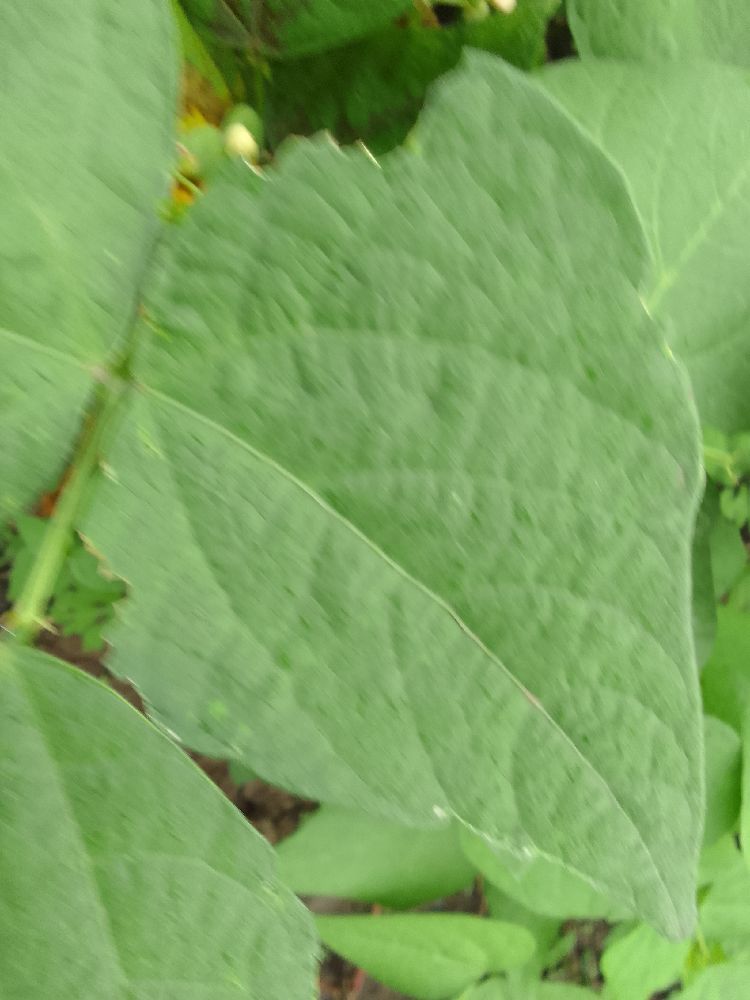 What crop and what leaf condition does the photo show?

common bean, healthy
